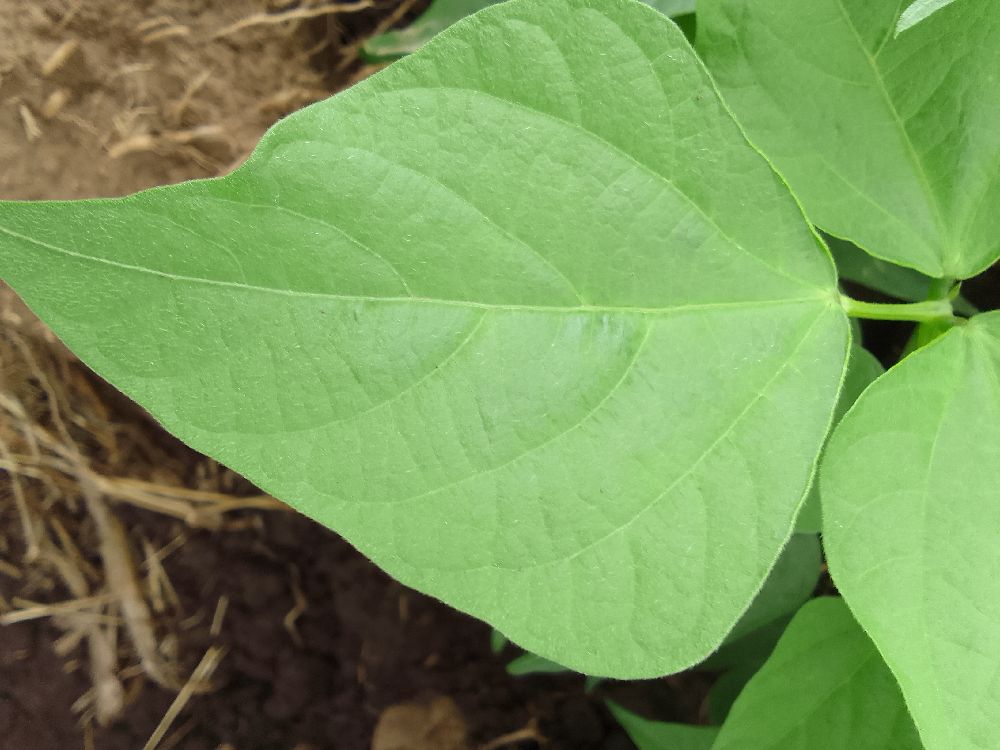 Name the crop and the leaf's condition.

common bean, healthy
